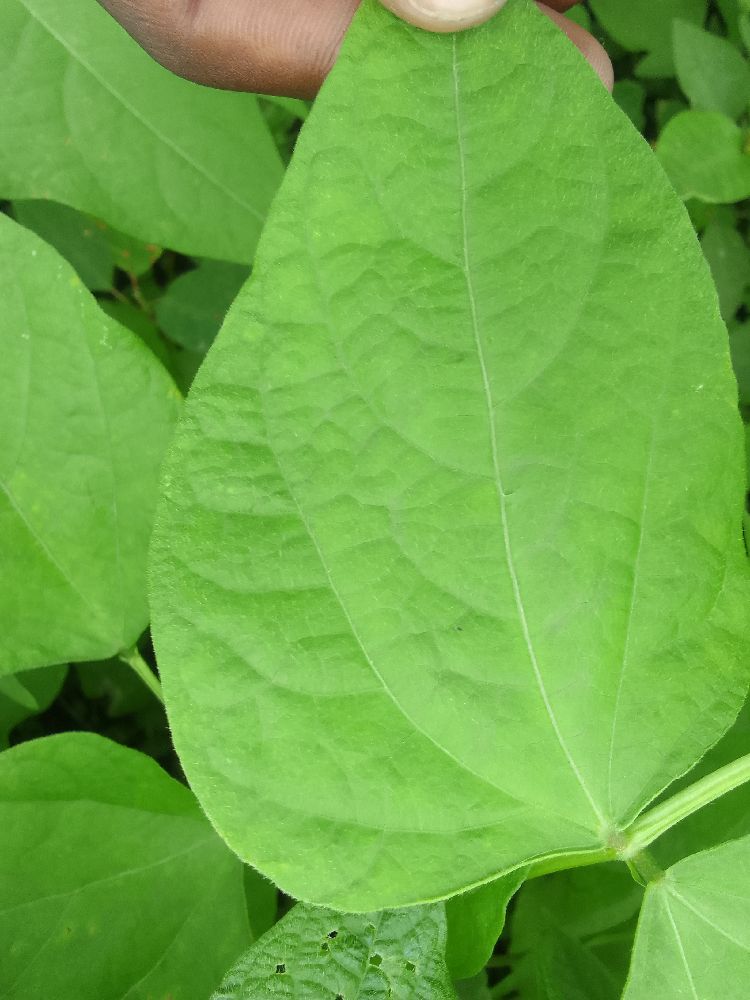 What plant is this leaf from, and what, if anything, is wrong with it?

common bean, healthy
